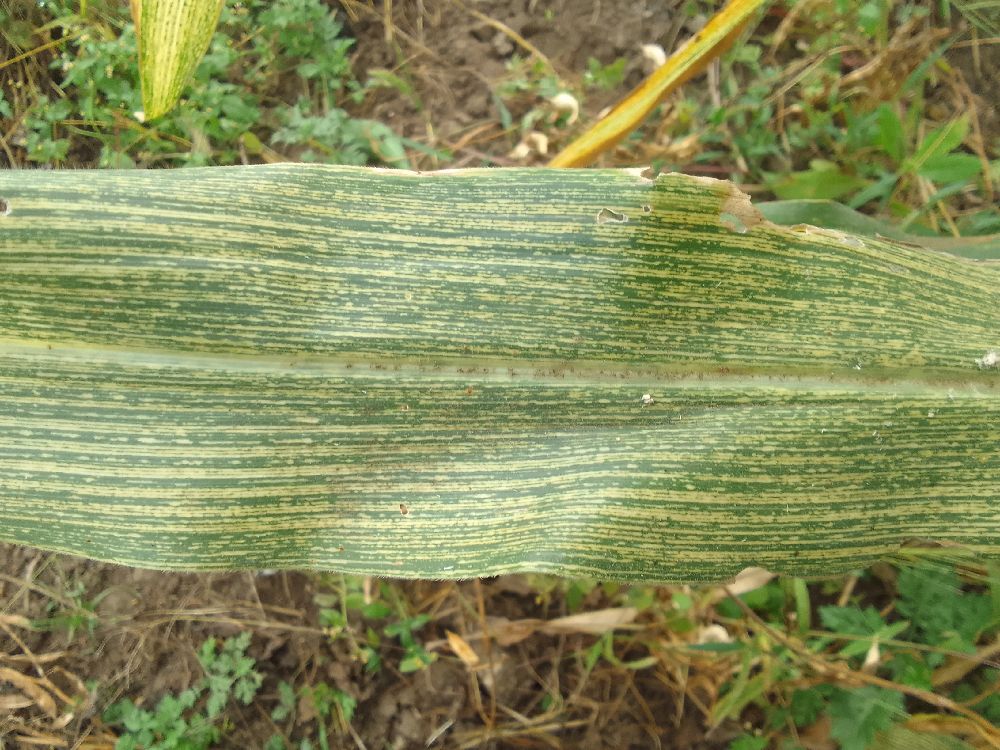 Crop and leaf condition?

maize, healthy
